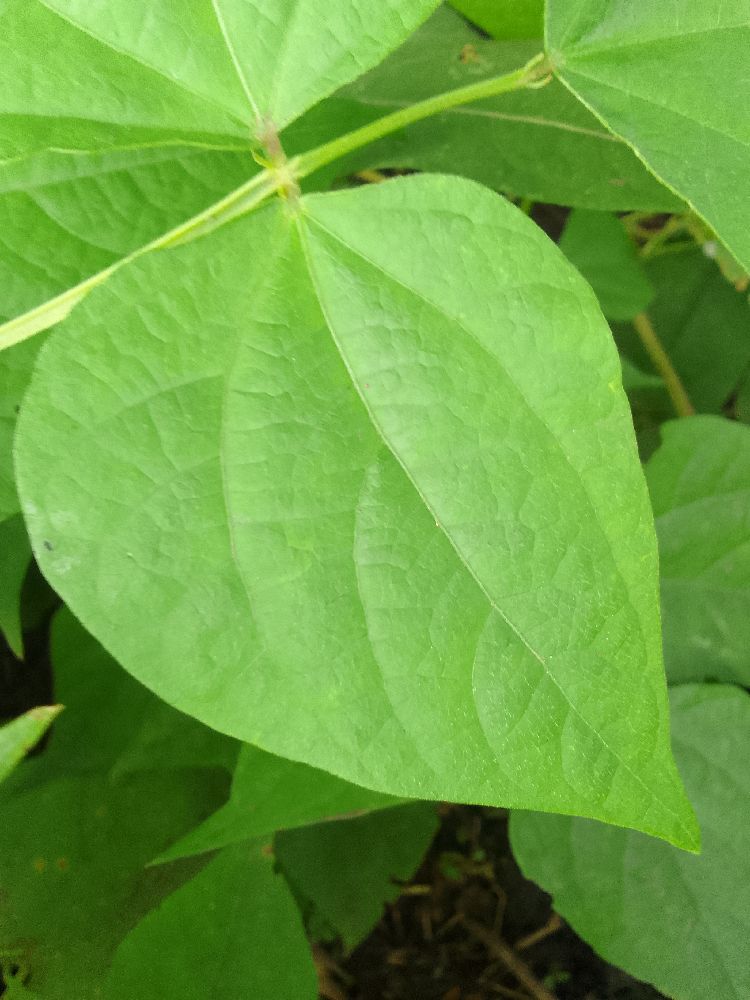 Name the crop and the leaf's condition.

common bean, healthy
